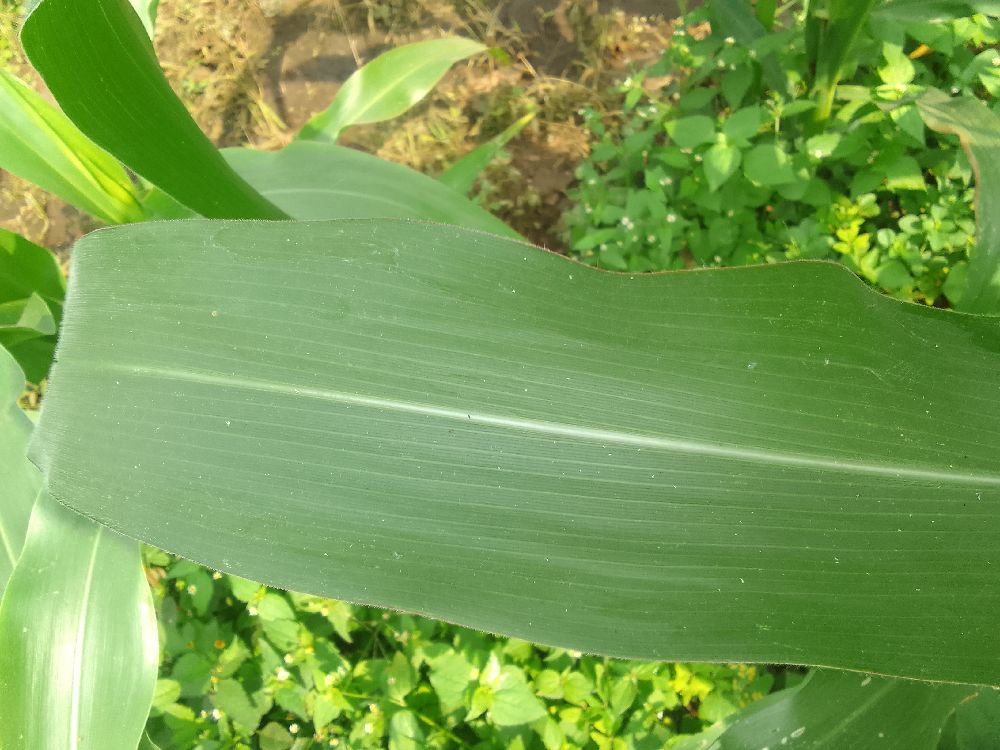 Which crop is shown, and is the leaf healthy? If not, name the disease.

maize, healthy
